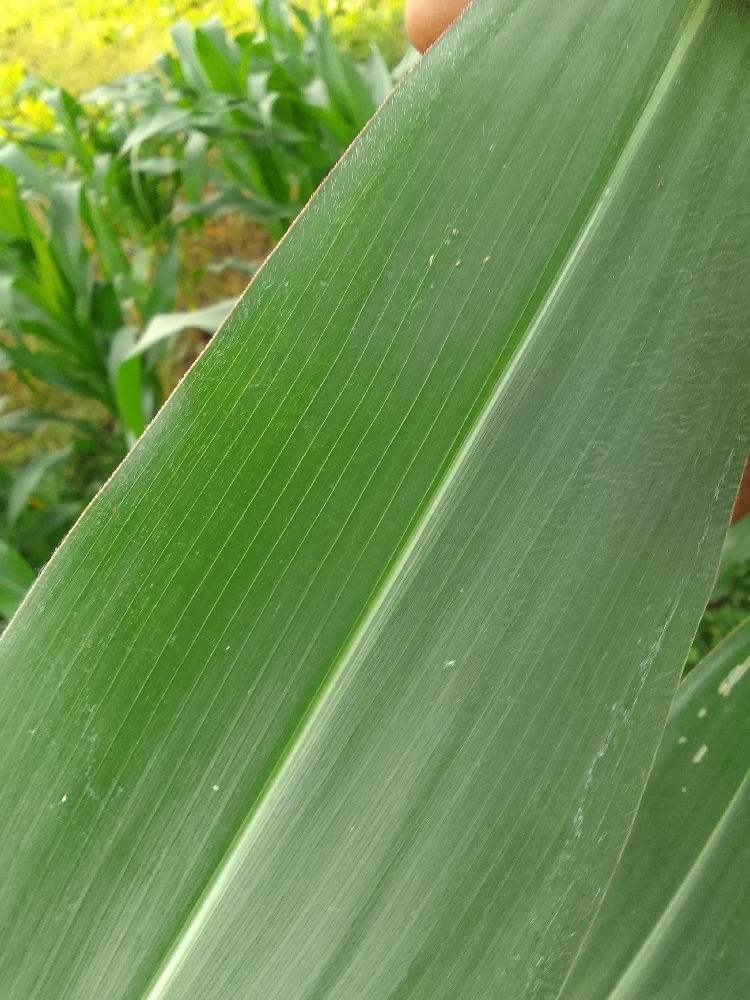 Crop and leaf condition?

maize, healthy
